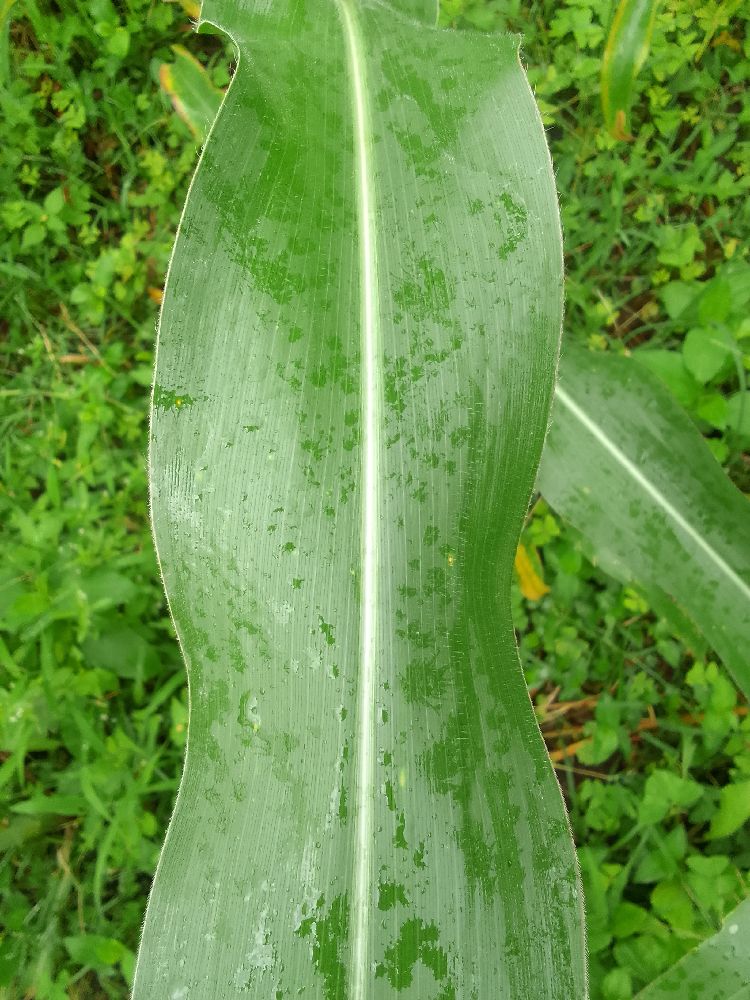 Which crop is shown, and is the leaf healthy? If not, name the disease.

maize, healthy
